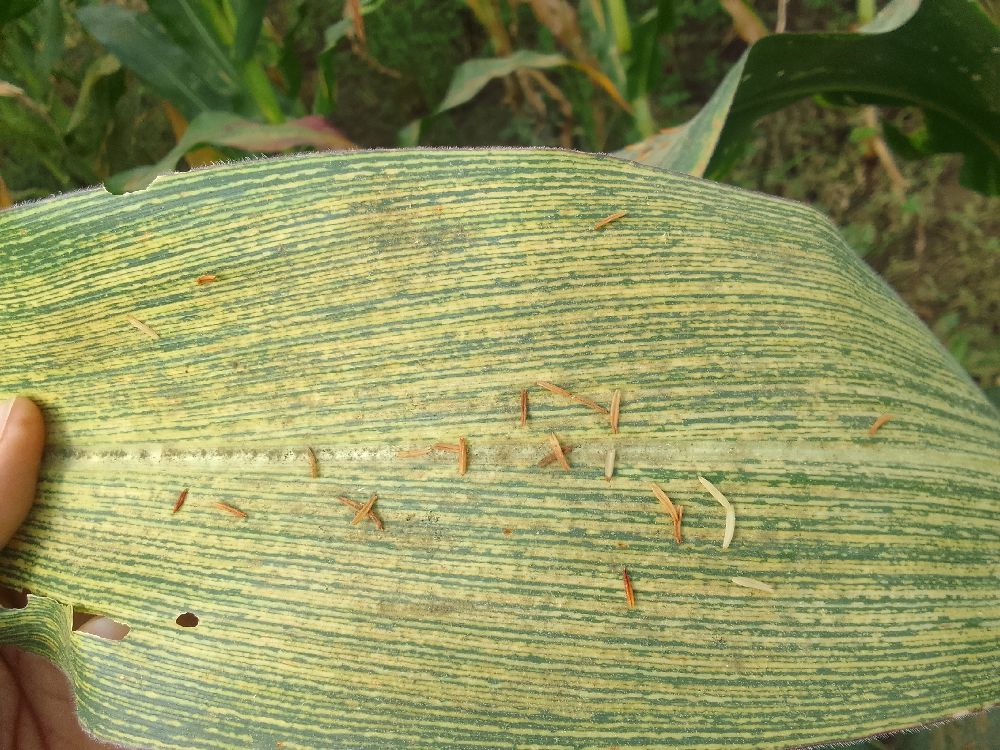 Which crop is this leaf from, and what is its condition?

maize, maize streak virus
